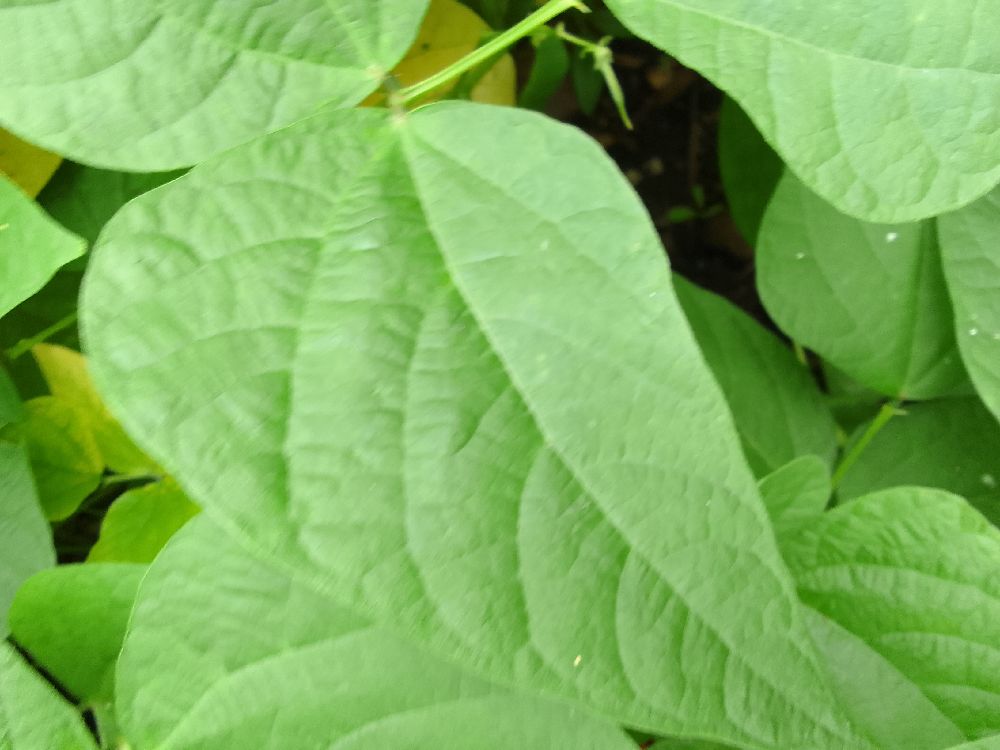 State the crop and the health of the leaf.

common bean, healthy
